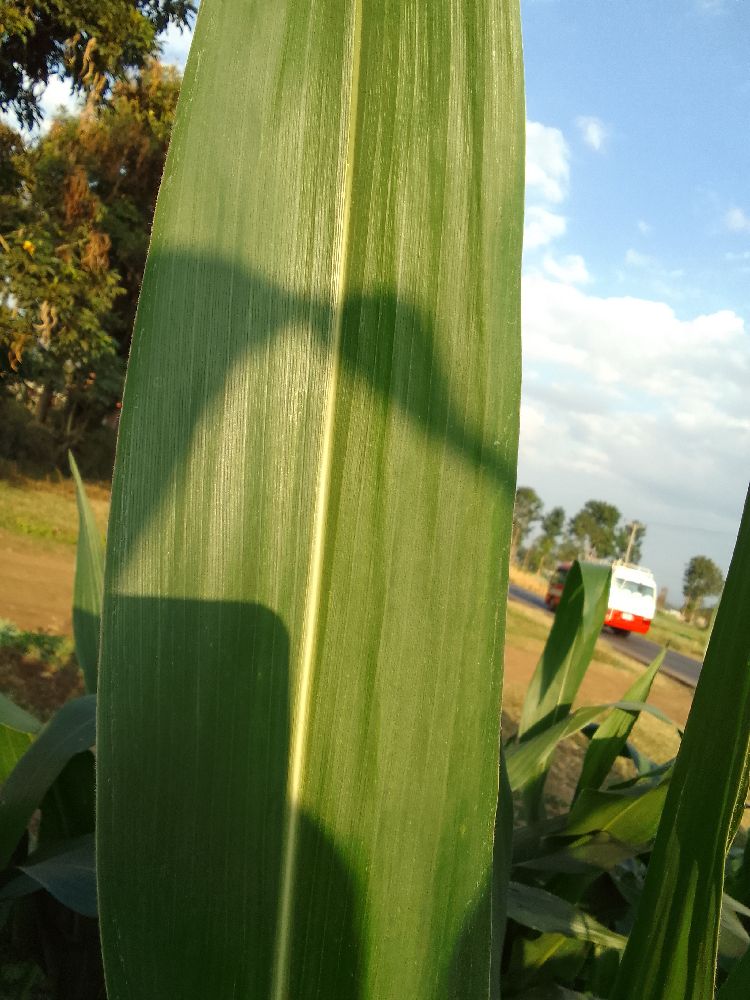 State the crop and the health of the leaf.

maize, healthy
